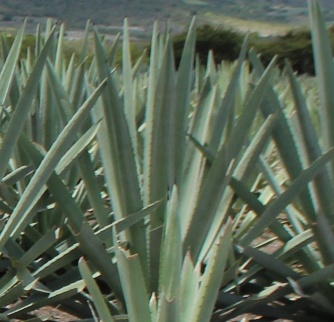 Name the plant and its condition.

agave, healthy
